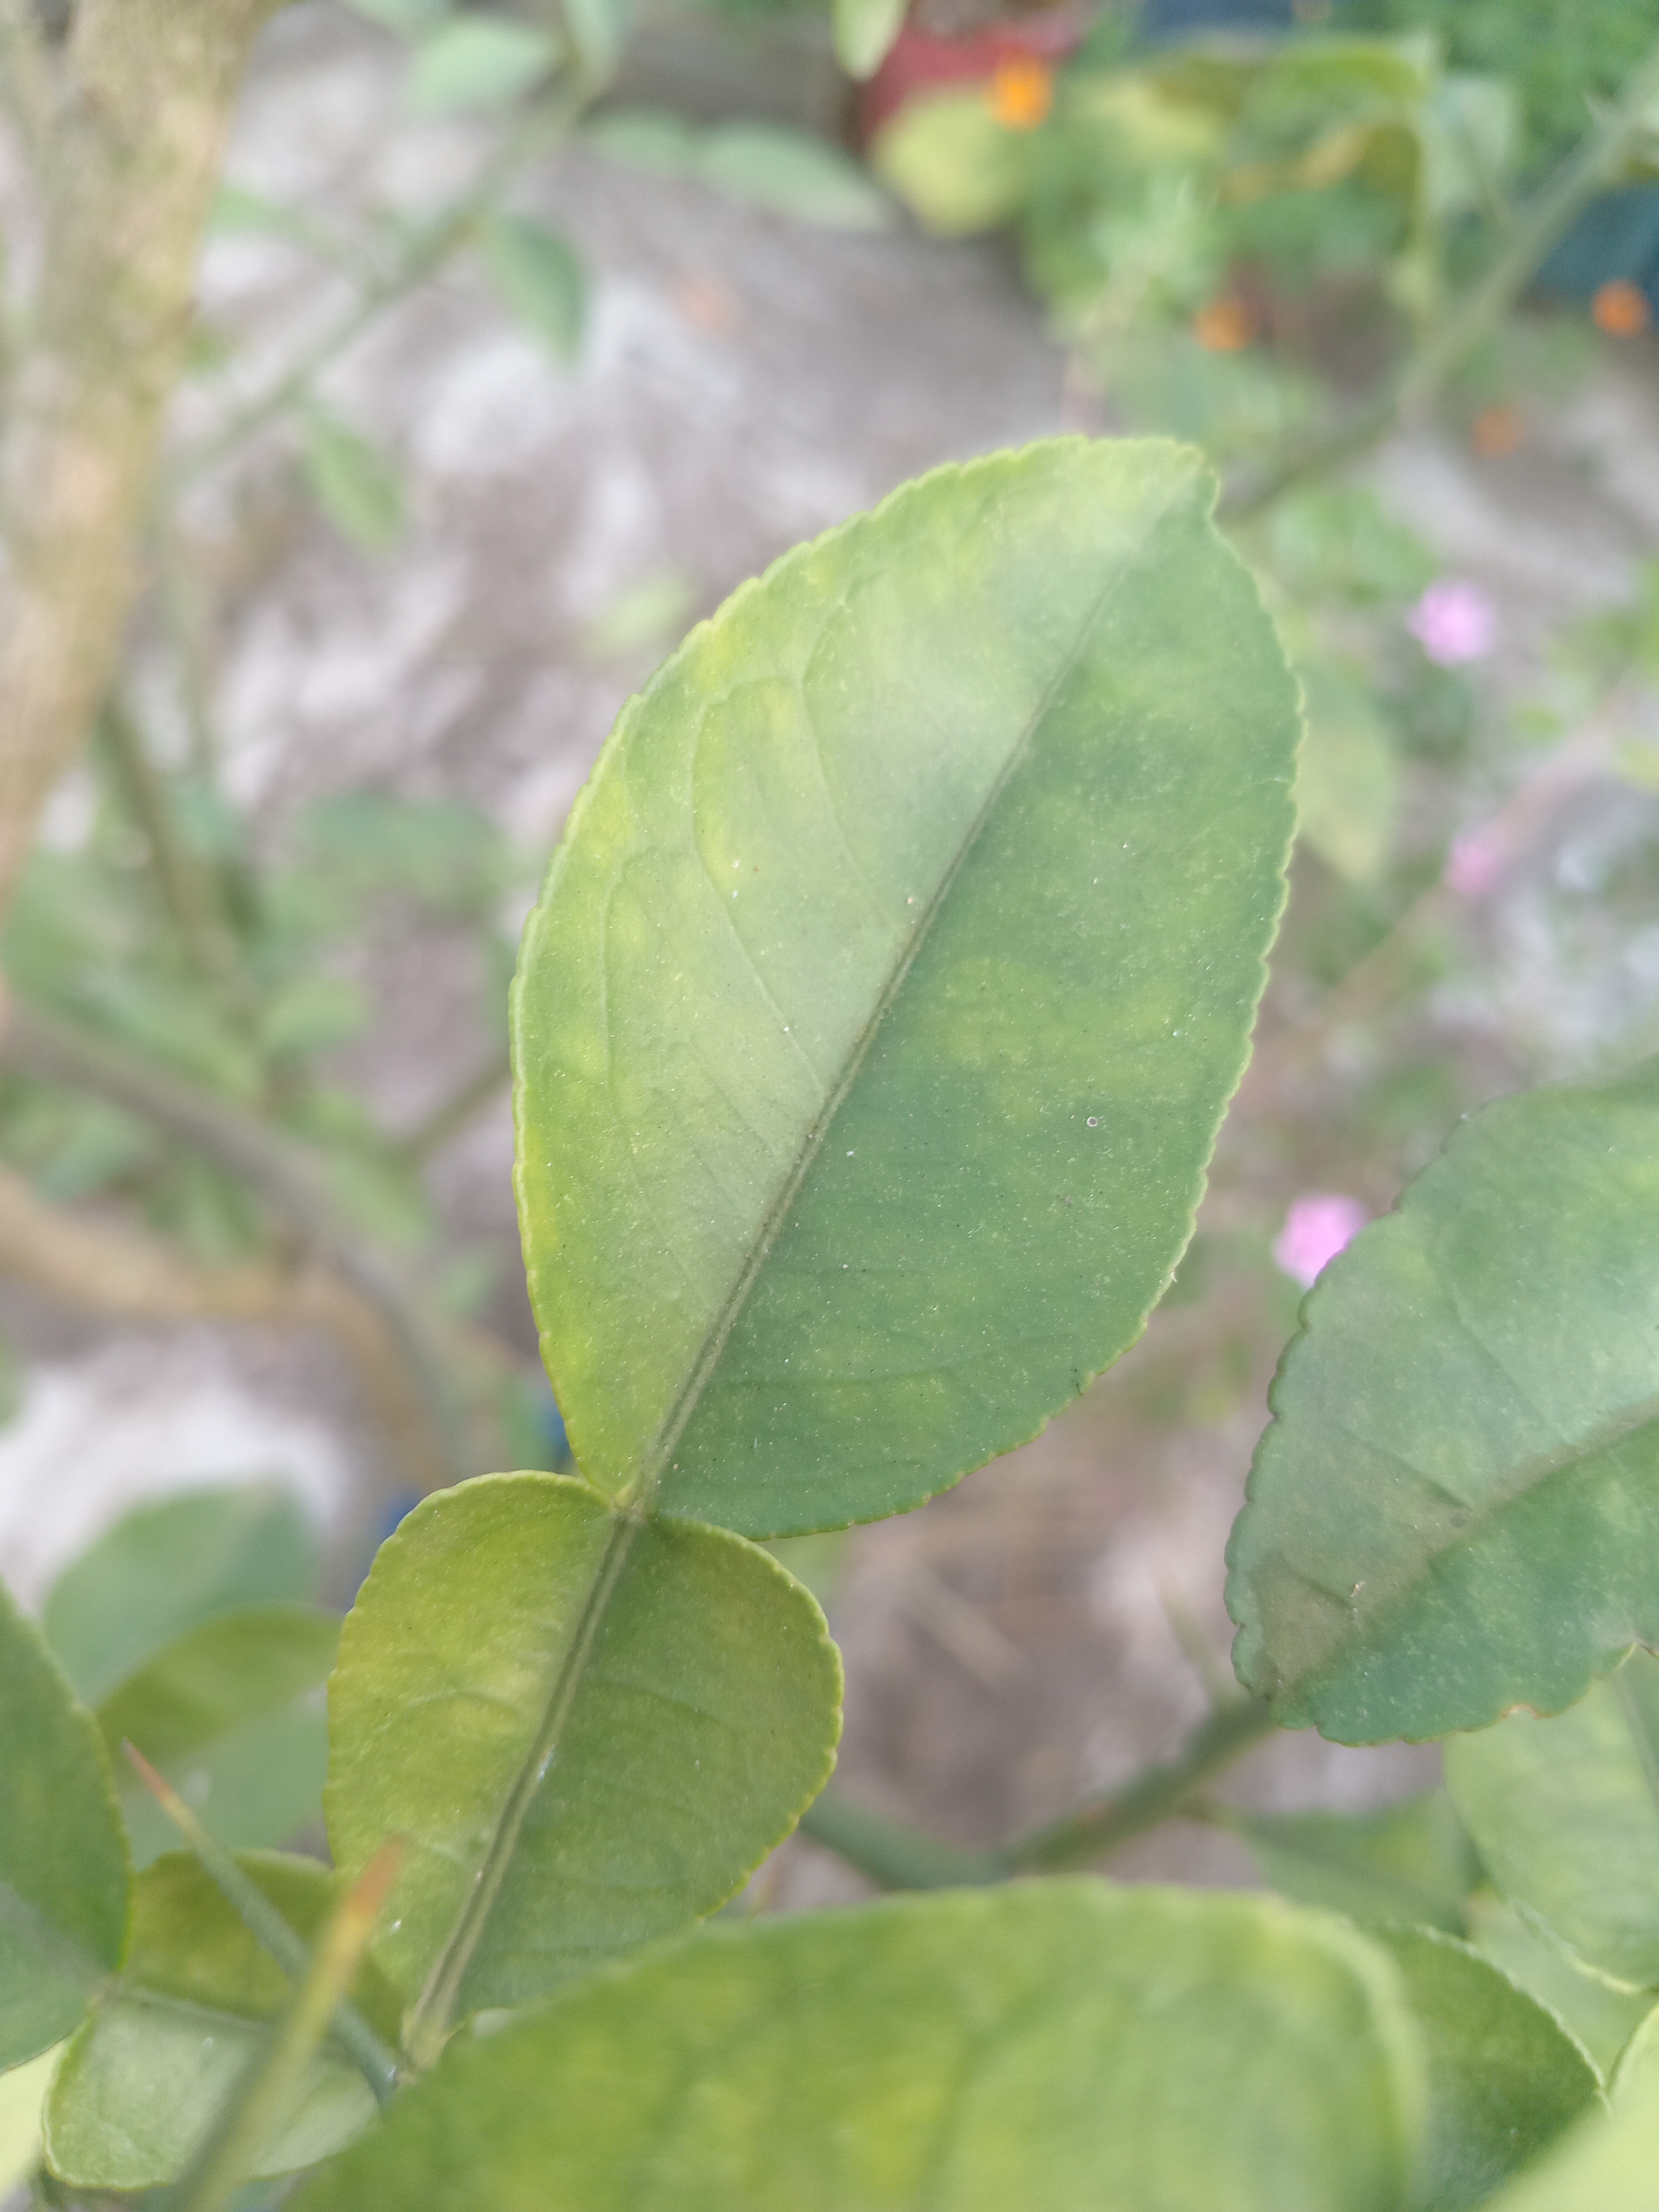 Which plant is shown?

lemon
